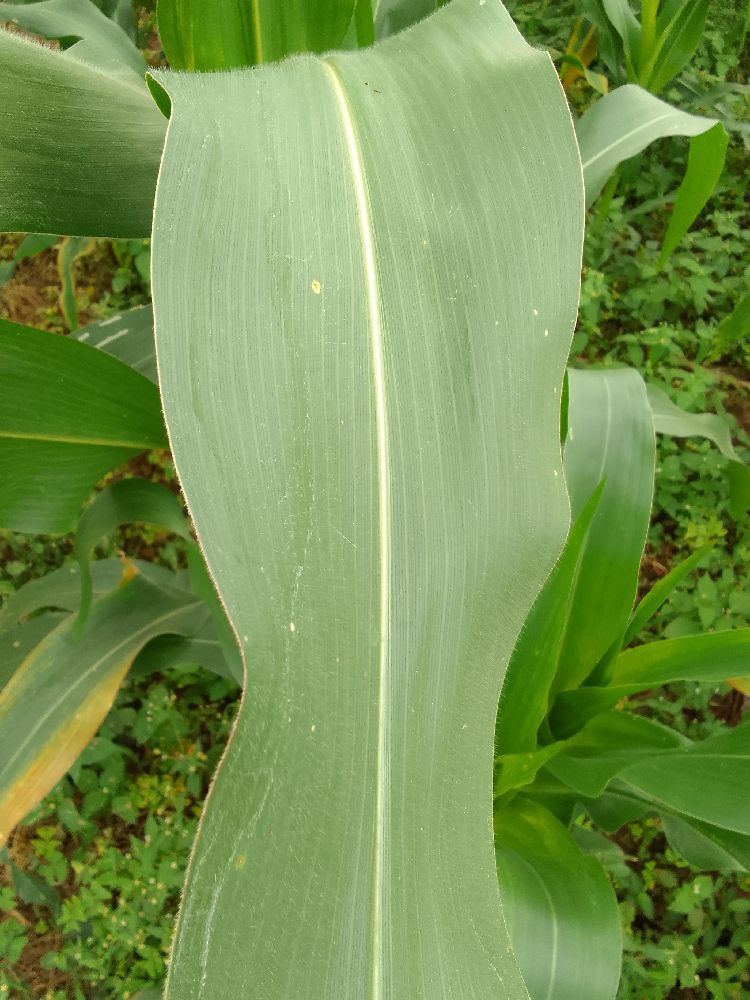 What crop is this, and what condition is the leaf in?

maize, healthy
